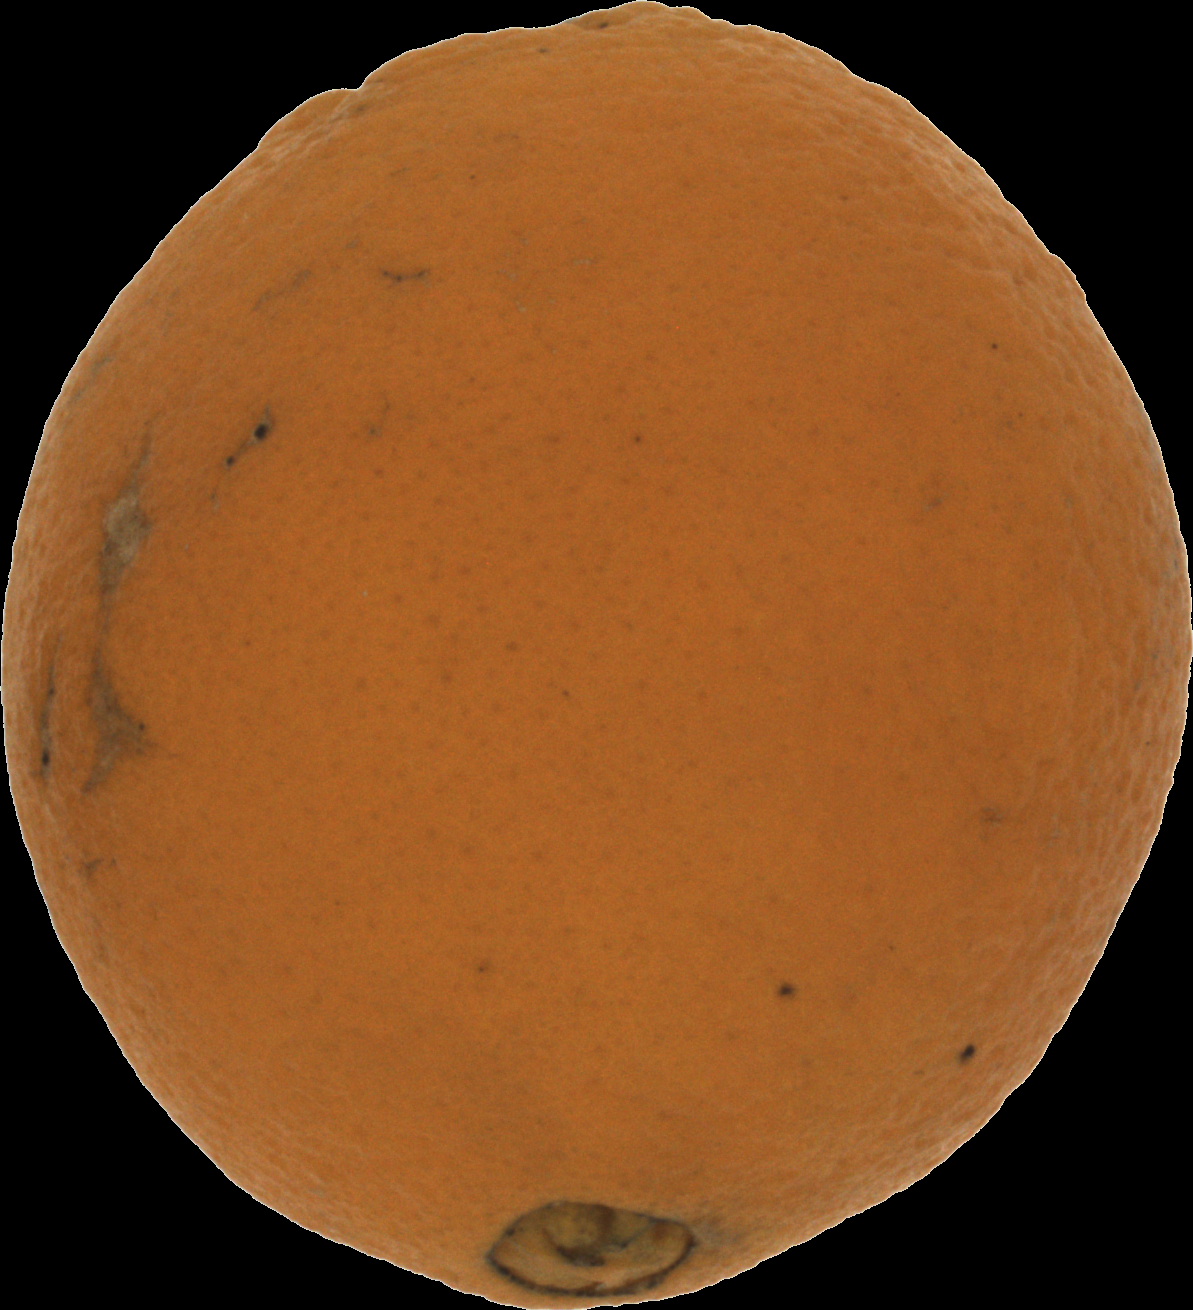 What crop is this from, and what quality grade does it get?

orange, bad
